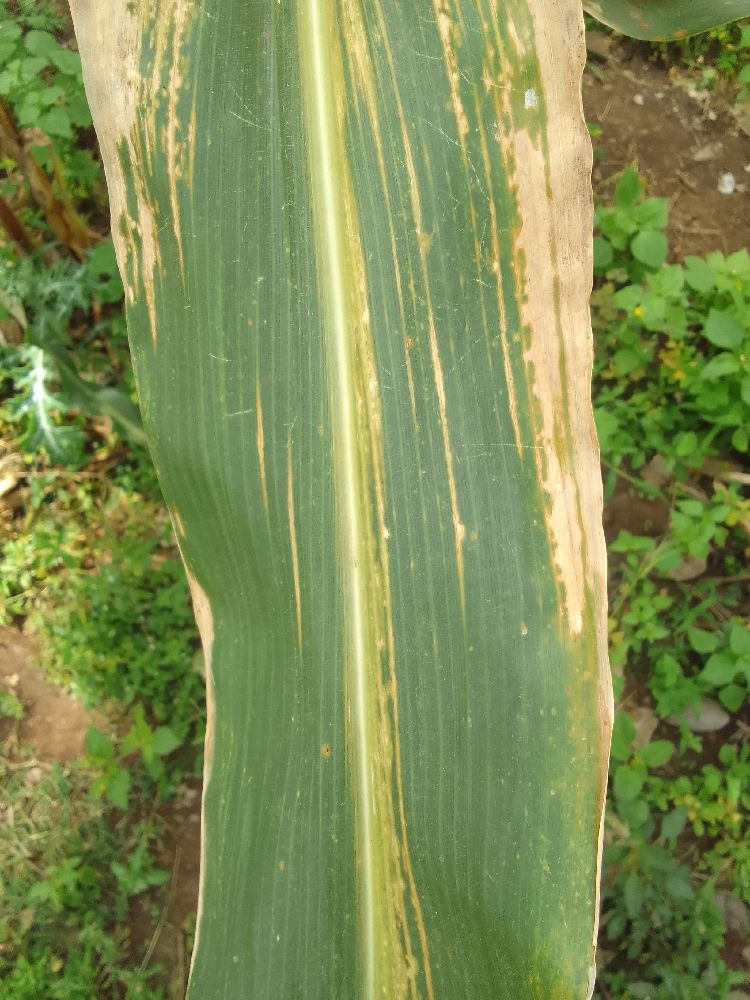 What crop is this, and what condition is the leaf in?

maize, maize lethal necrosis
